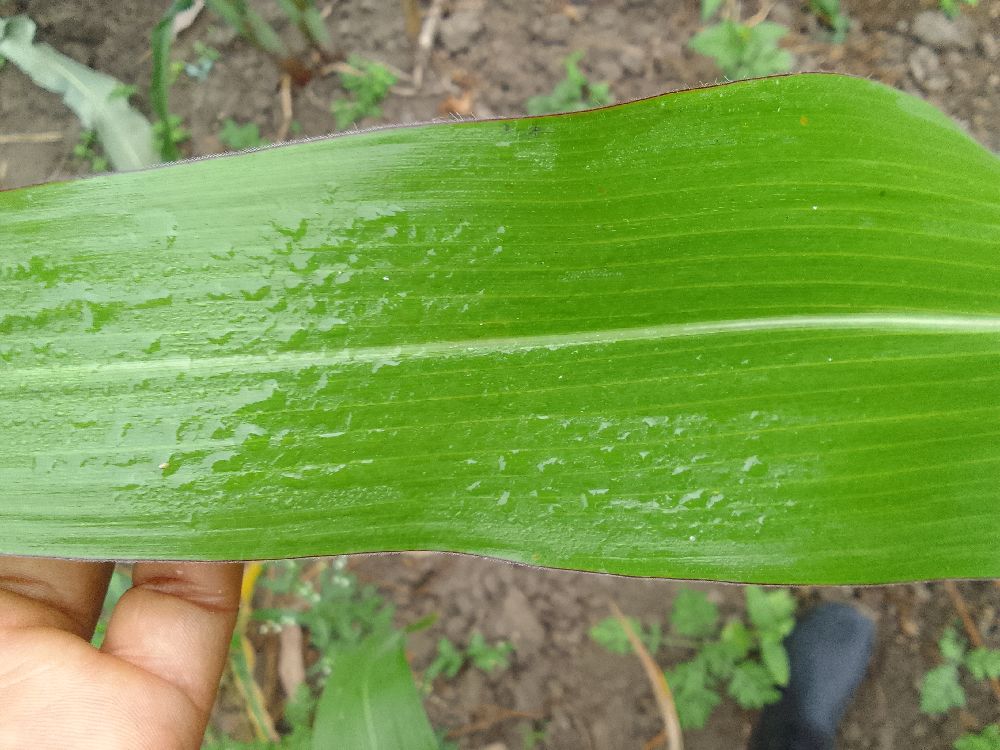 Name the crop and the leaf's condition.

maize, healthy
